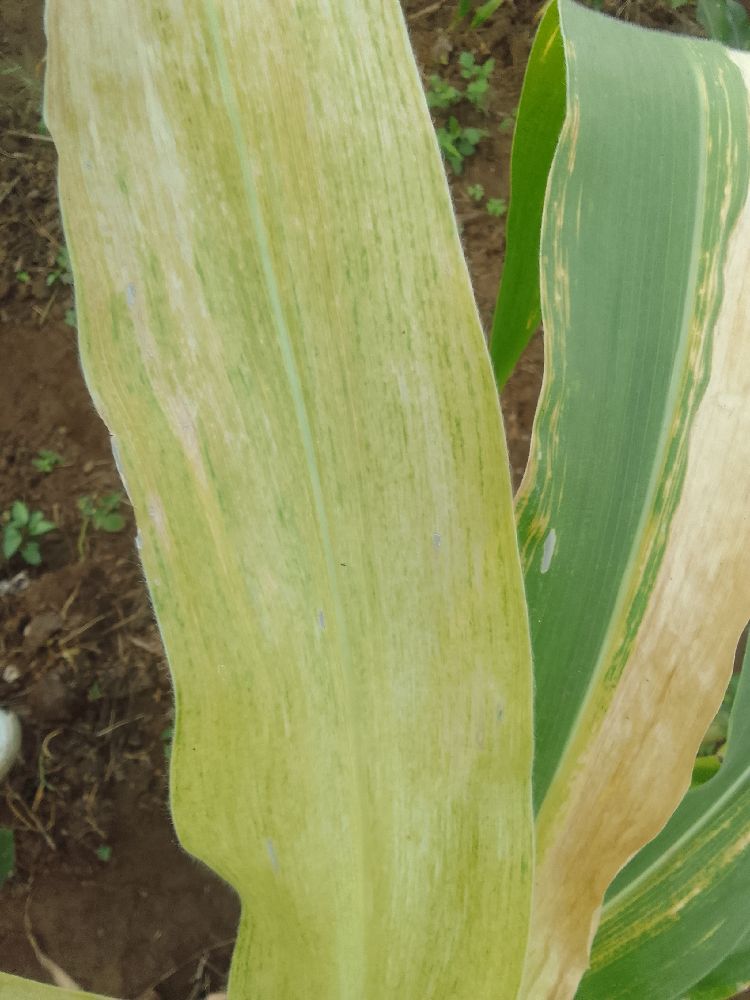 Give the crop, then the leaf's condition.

maize, maize lethal necrosis
